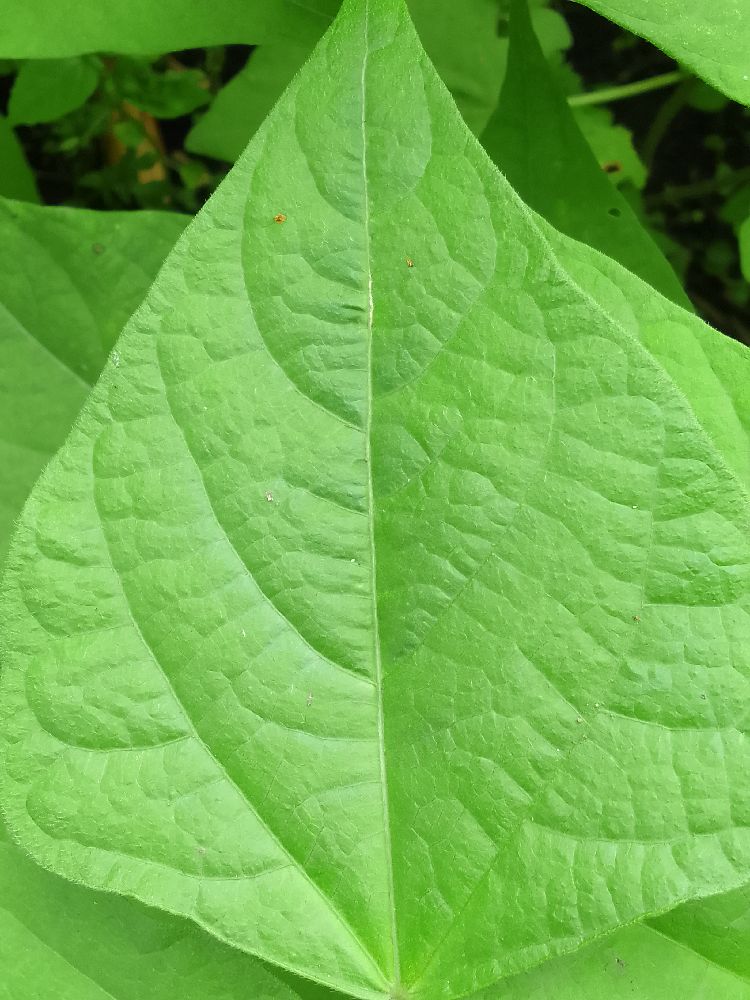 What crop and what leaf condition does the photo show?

common bean, healthy
